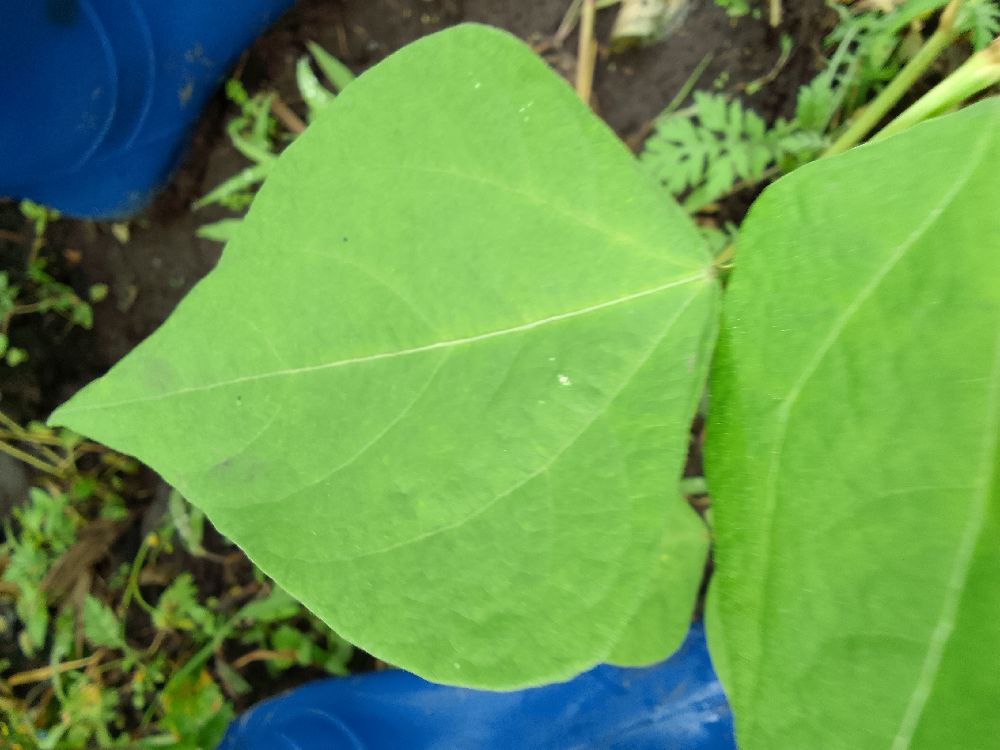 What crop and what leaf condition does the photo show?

common bean, healthy
